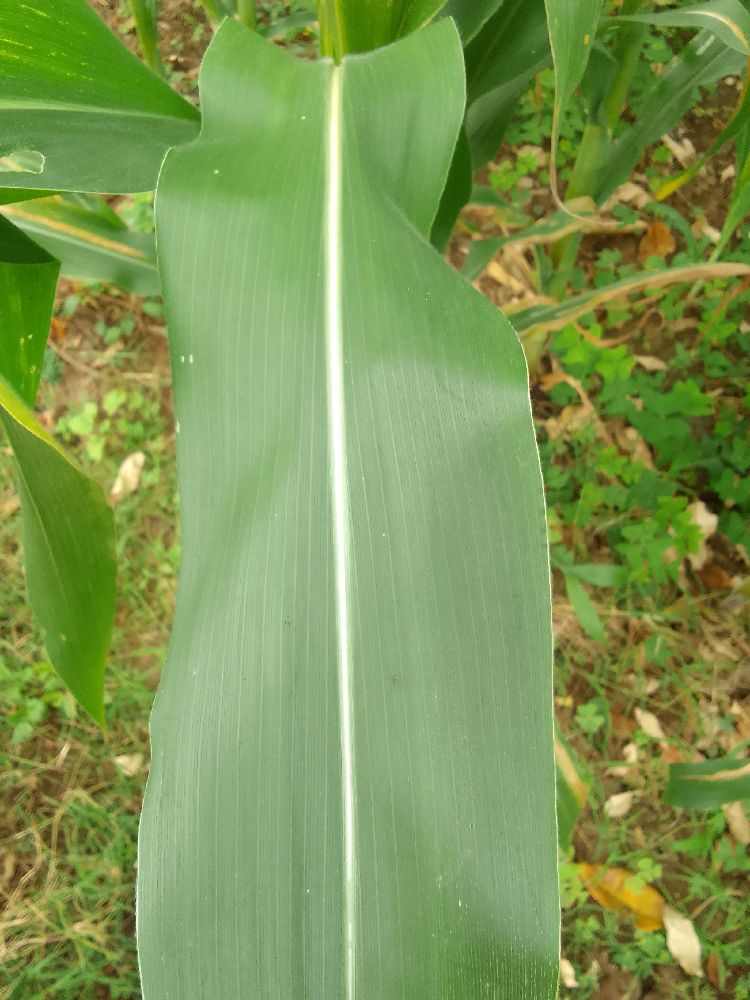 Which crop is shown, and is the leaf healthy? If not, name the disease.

maize, healthy
